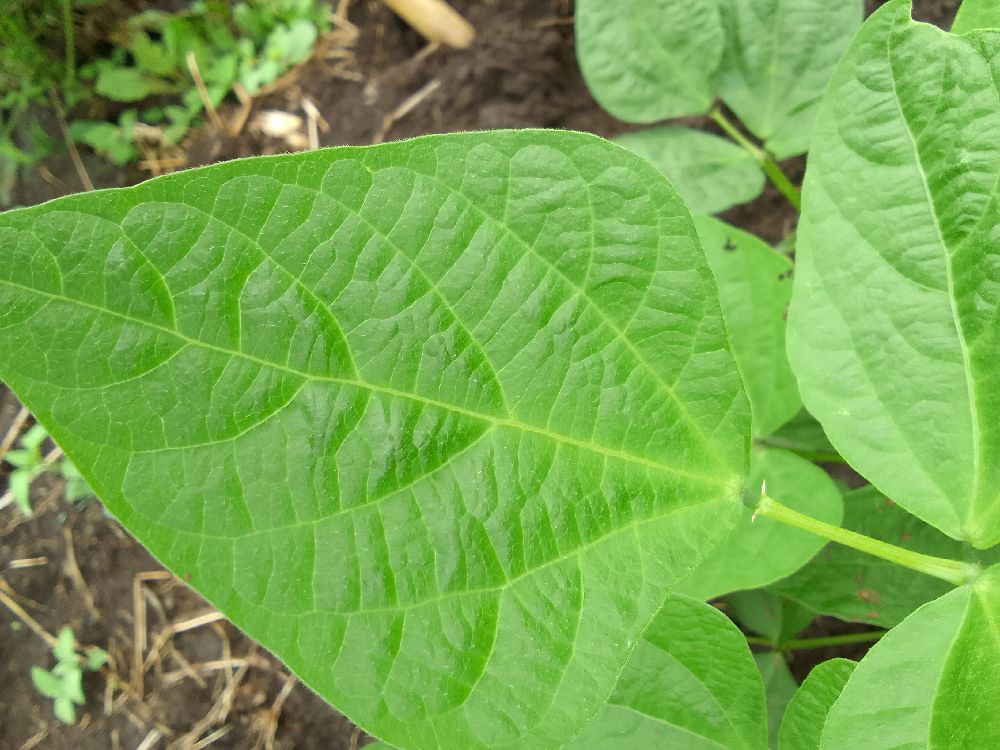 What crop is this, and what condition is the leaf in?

common bean, healthy
